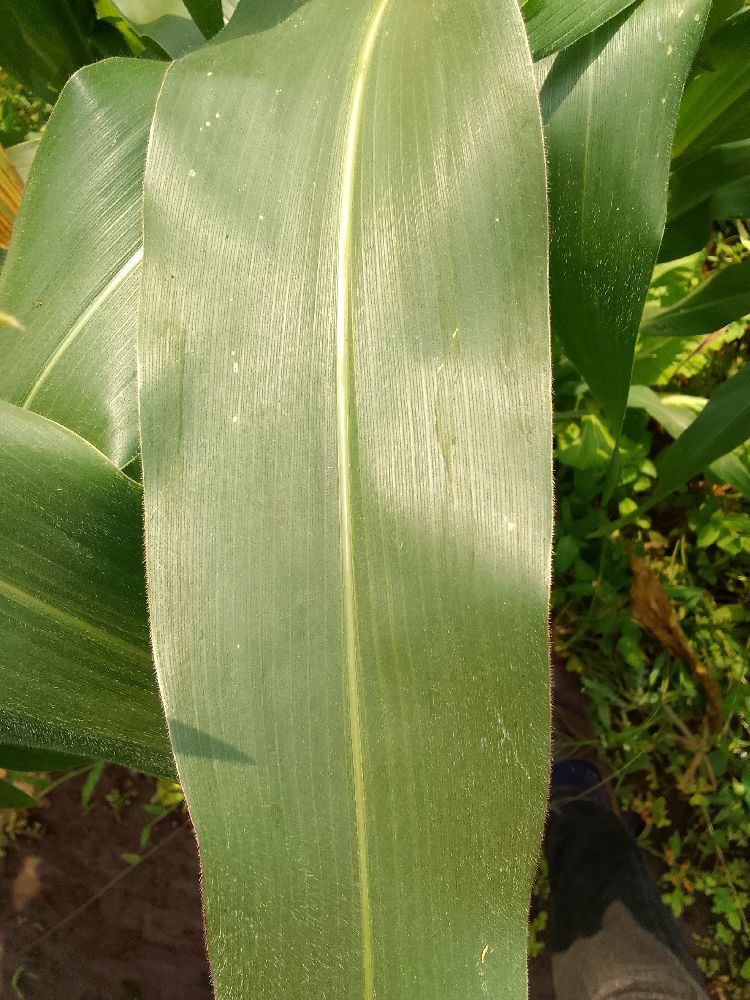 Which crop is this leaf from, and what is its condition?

maize, healthy
